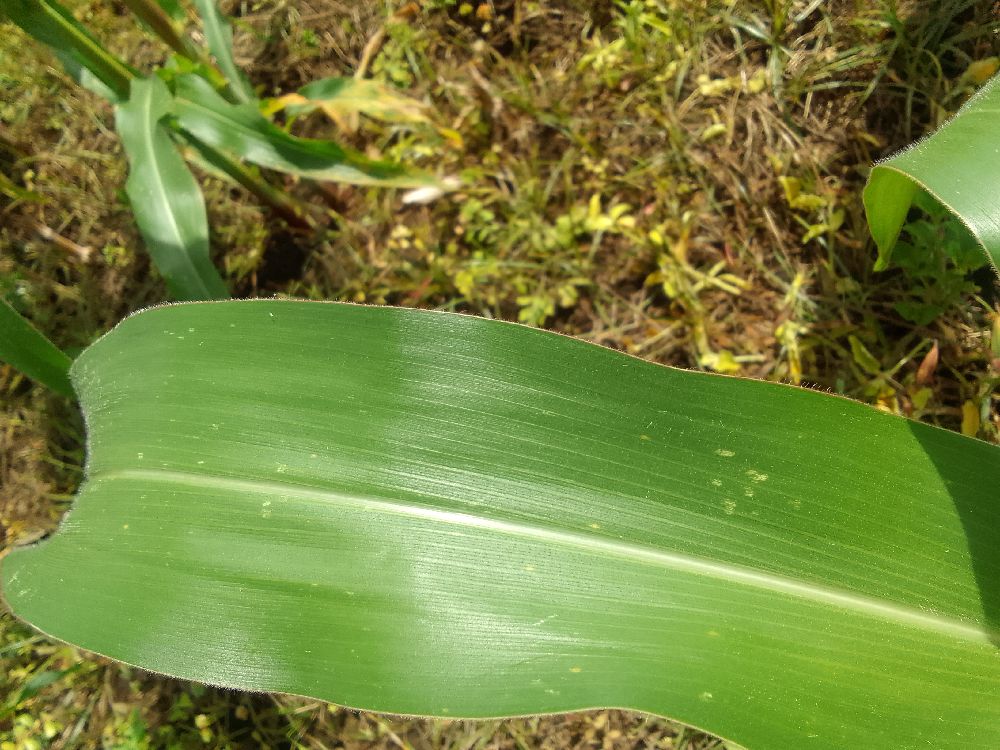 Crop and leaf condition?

maize, healthy
